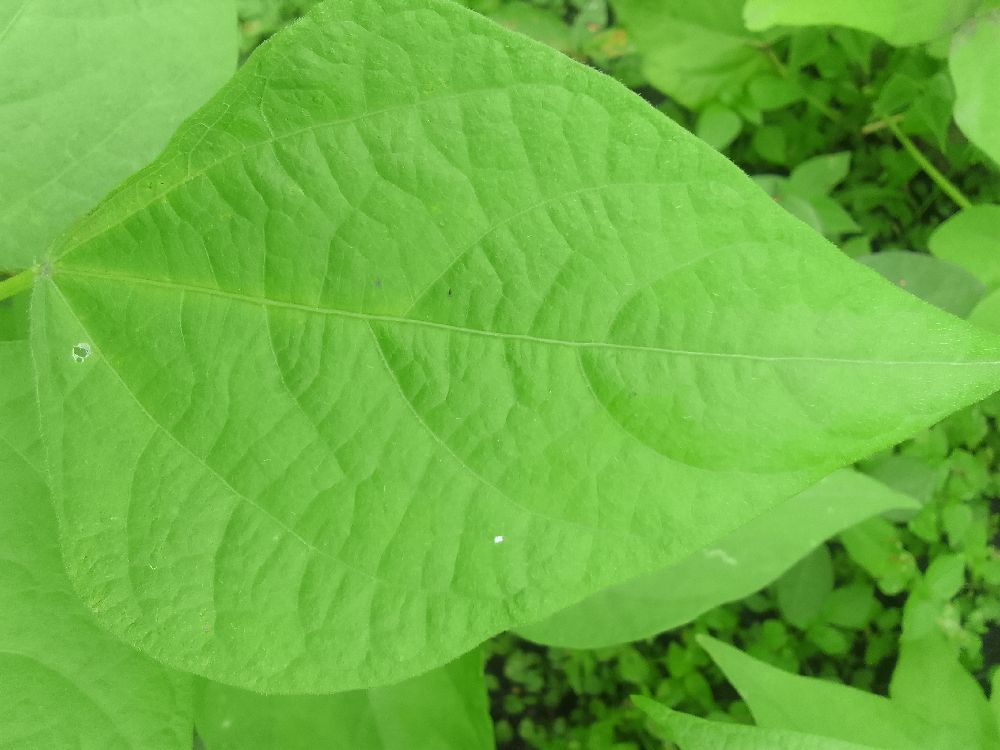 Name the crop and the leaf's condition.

common bean, healthy
